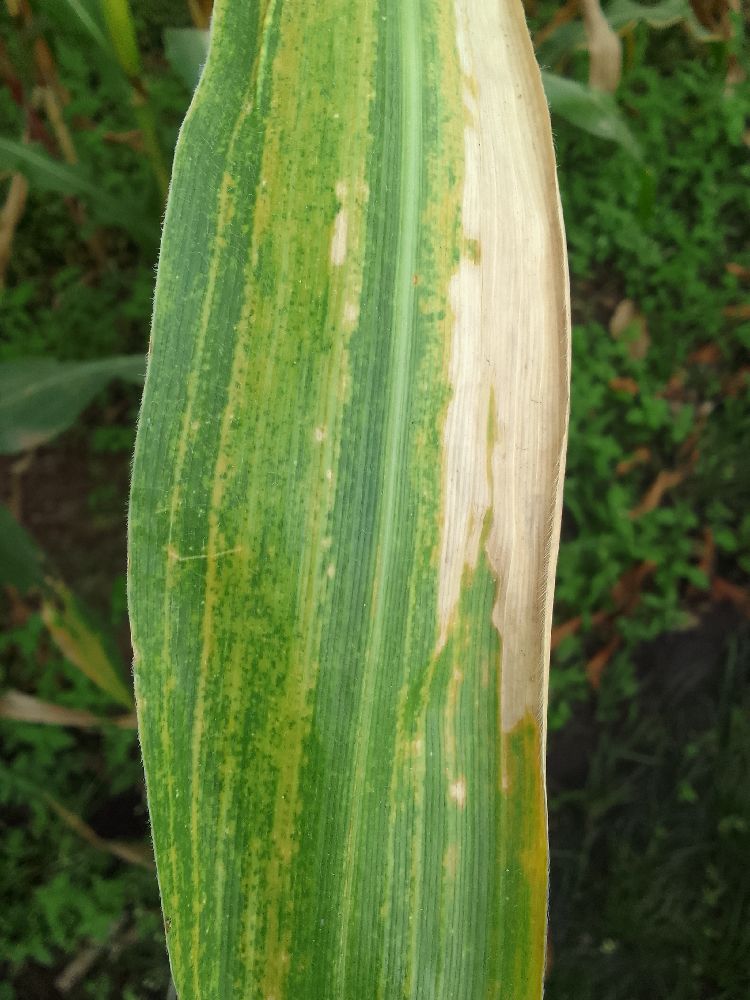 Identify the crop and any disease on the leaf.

maize, maize lethal necrosis
